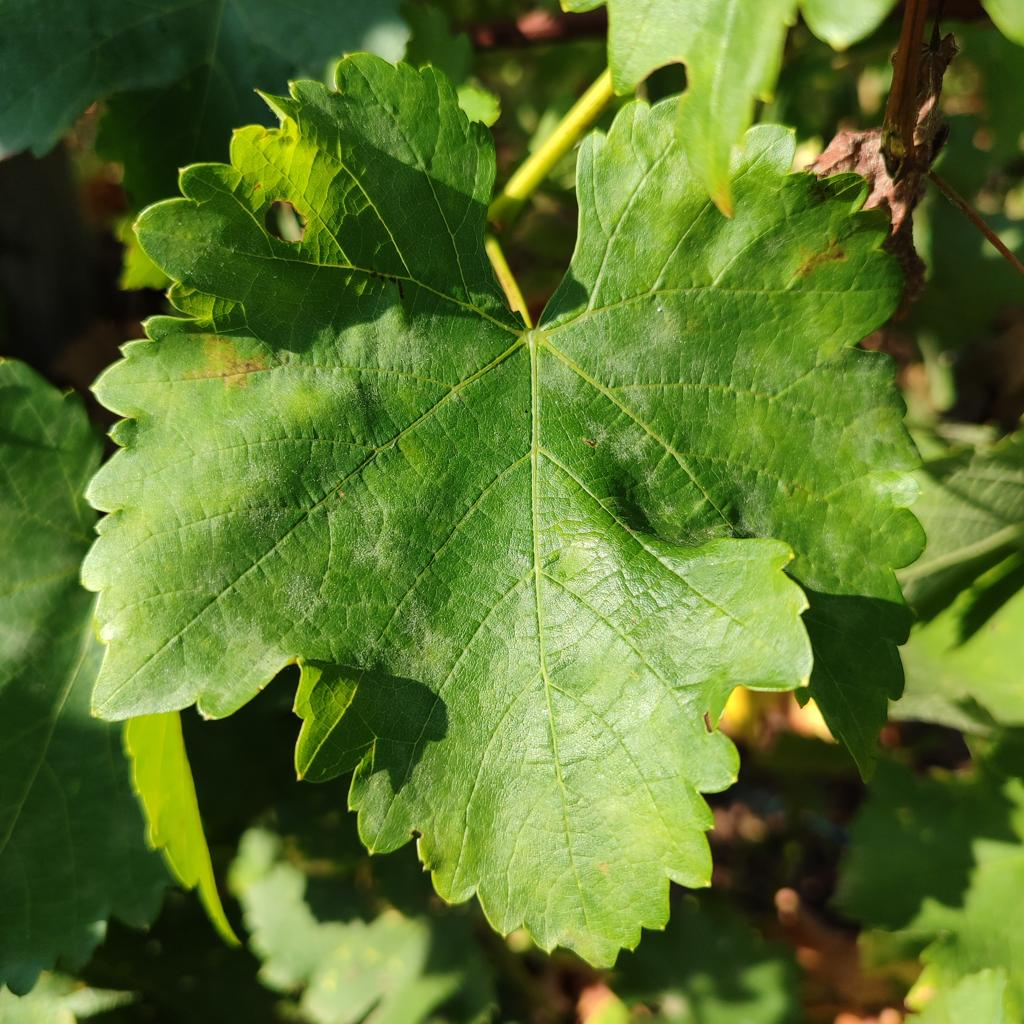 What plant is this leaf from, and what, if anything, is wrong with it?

grapevine, powdery mildew
